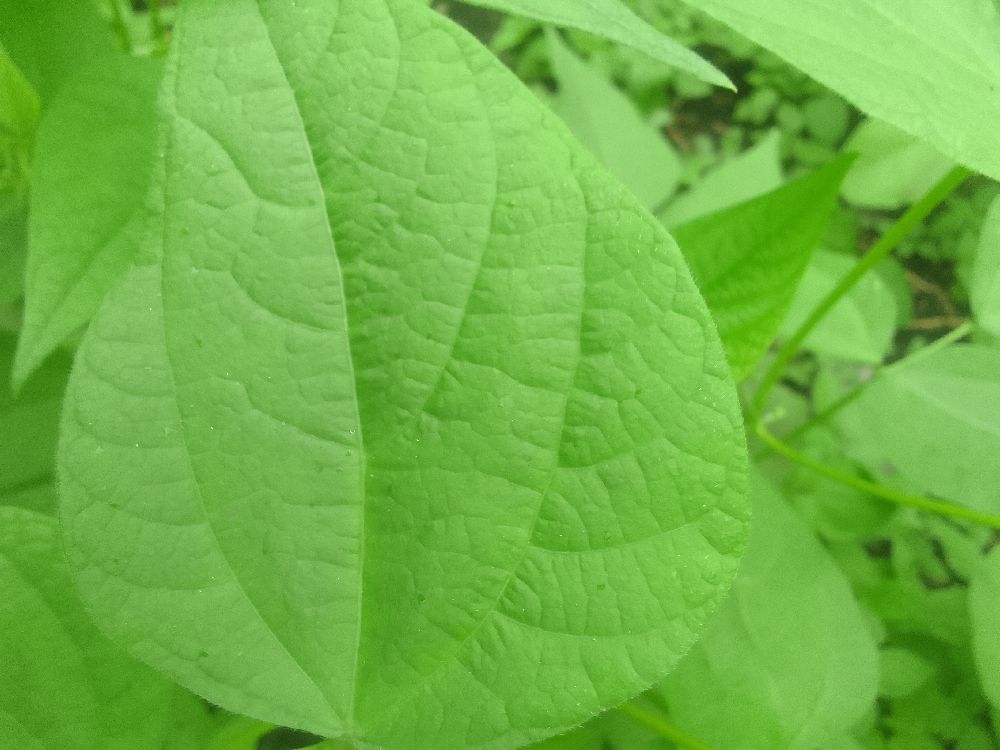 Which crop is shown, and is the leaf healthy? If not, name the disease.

common bean, healthy
